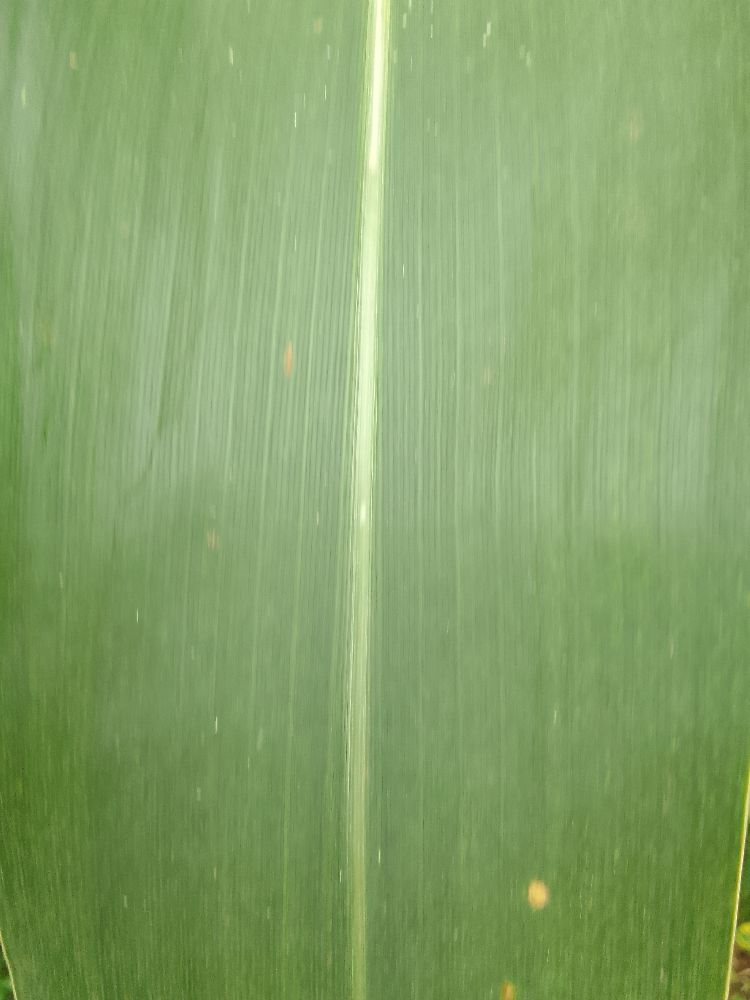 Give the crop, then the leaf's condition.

maize, healthy
